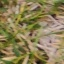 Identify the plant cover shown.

grass
